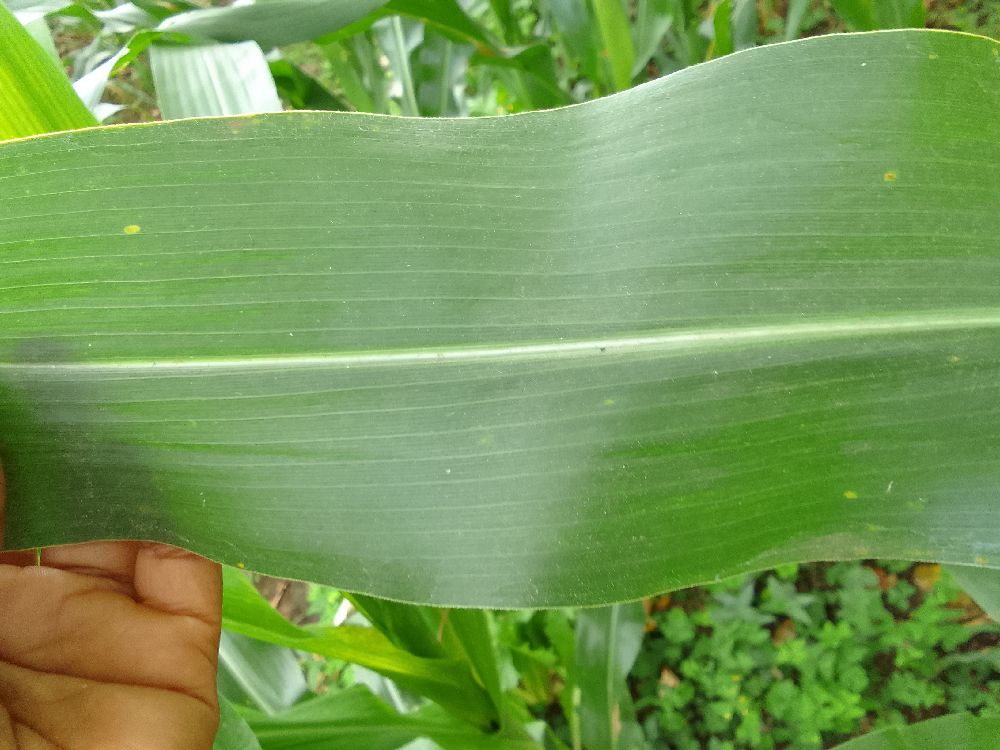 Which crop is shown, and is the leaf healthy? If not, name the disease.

maize, healthy
